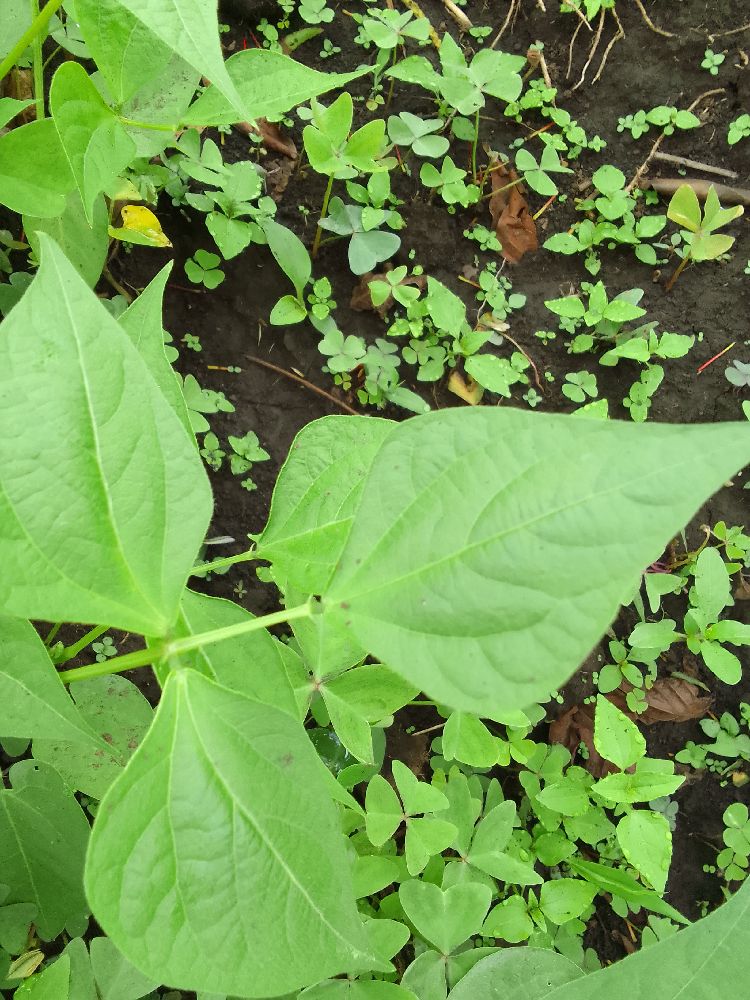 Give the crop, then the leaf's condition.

common bean, healthy
